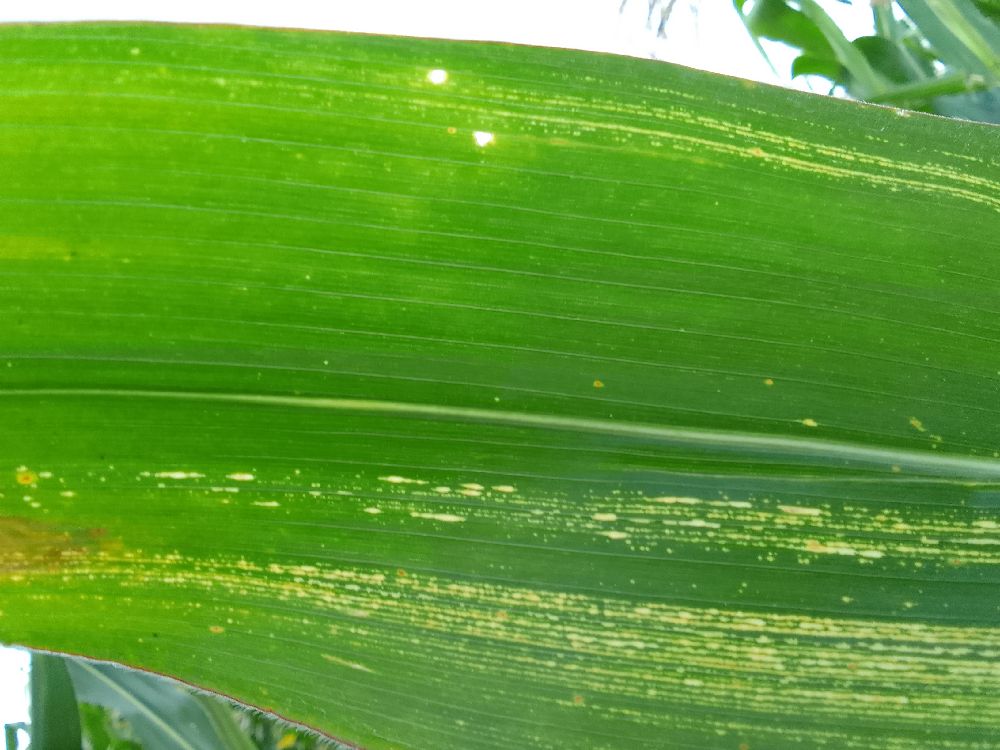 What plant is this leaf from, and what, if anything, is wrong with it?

maize, maize streak virus
